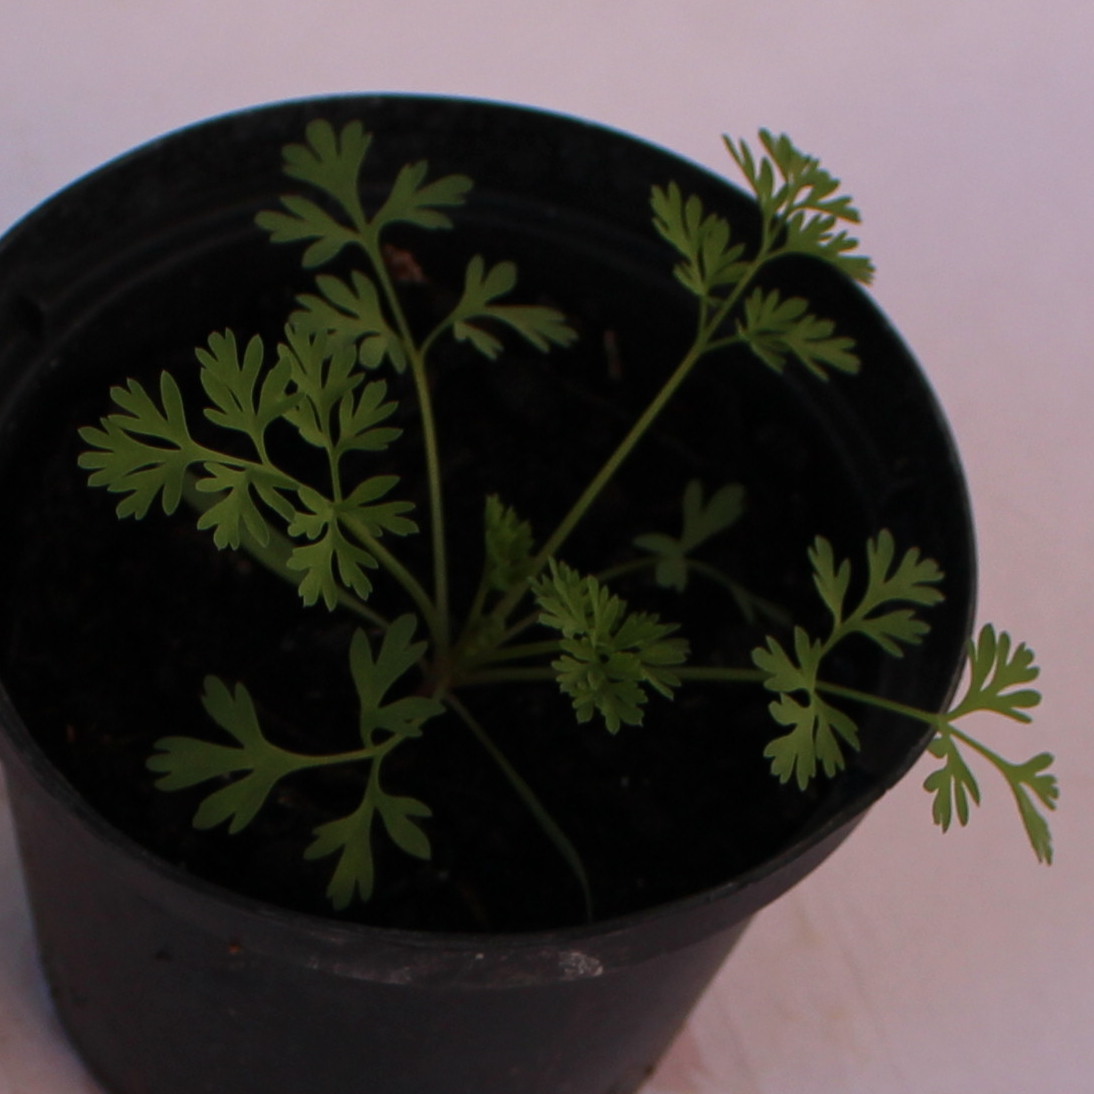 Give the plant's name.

Fumaria officinalis
